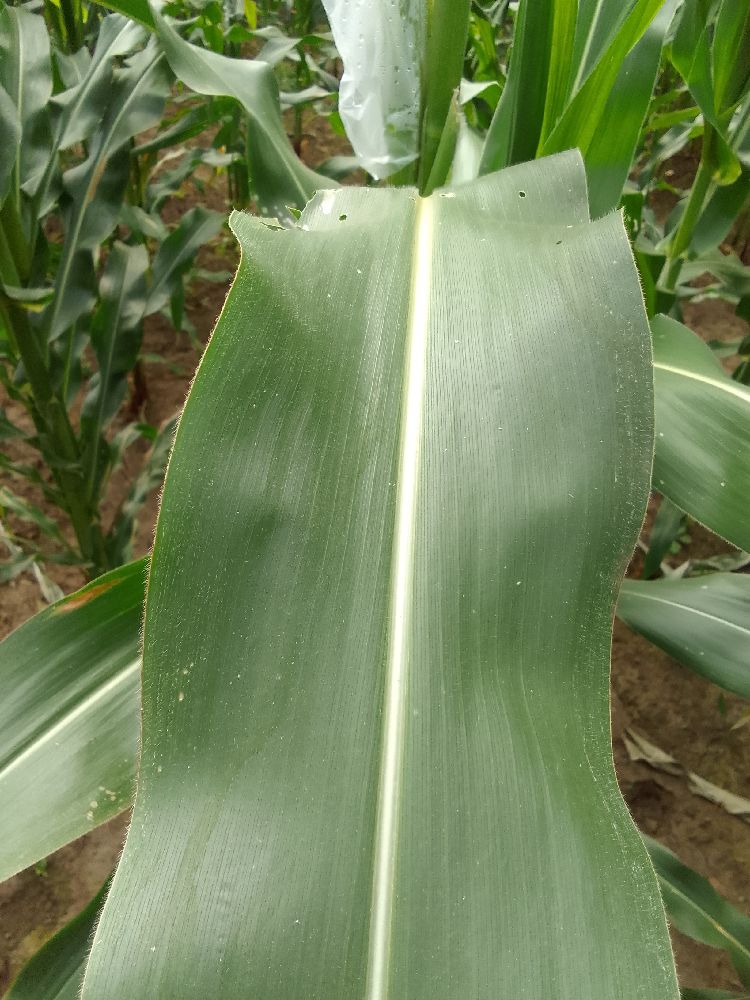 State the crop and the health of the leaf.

maize, healthy
